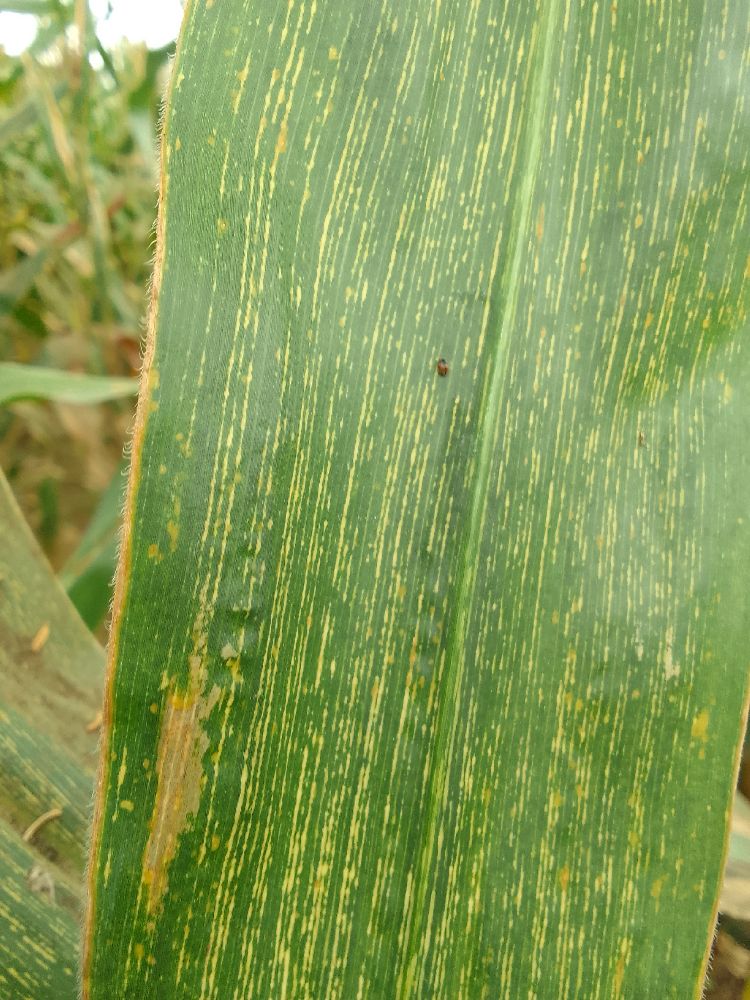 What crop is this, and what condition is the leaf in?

maize, maize streak virus
